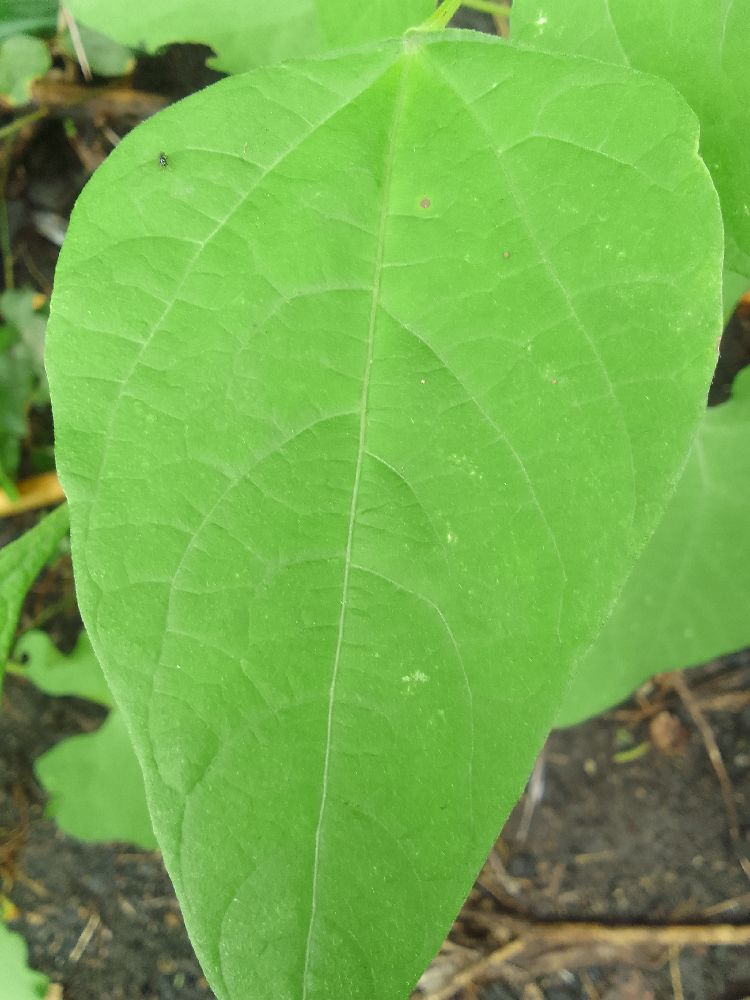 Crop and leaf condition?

common bean, healthy
